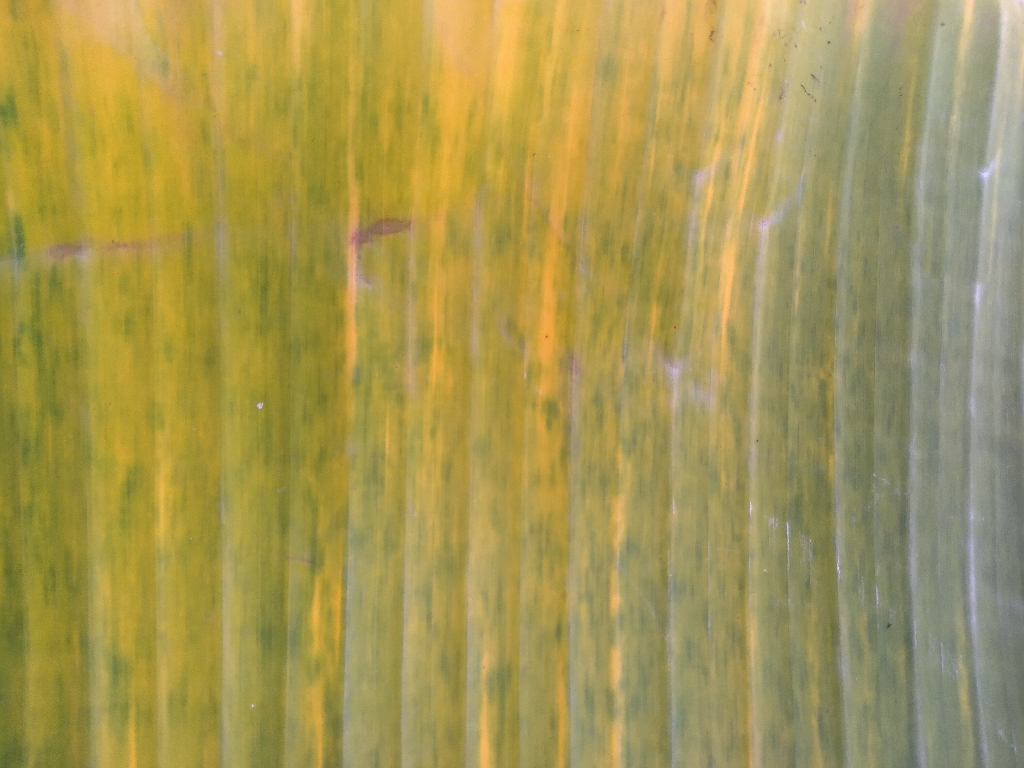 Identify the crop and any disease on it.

banana, fusarium wilt race 1
